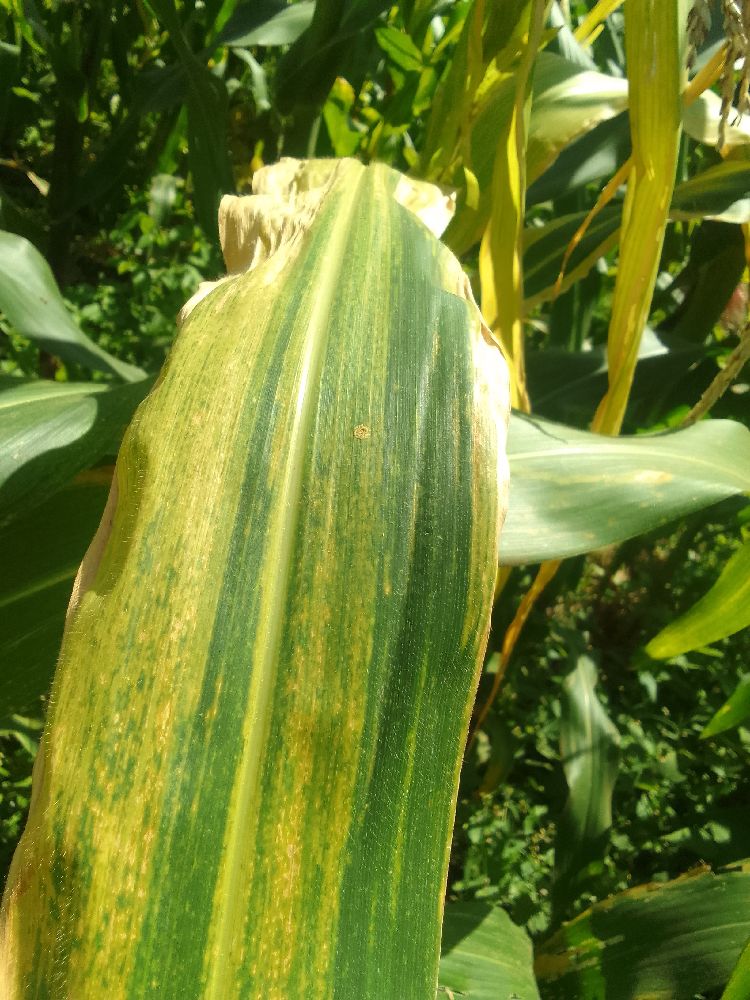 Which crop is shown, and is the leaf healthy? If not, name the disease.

maize, maize lethal necrosis
